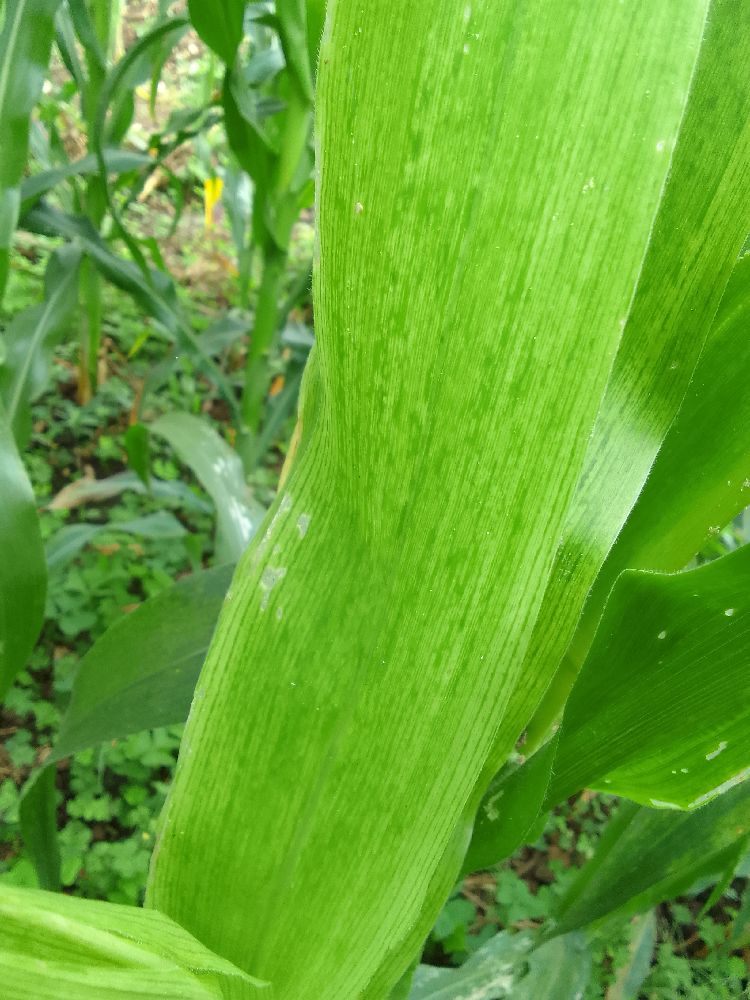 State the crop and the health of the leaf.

maize, maize lethal necrosis
